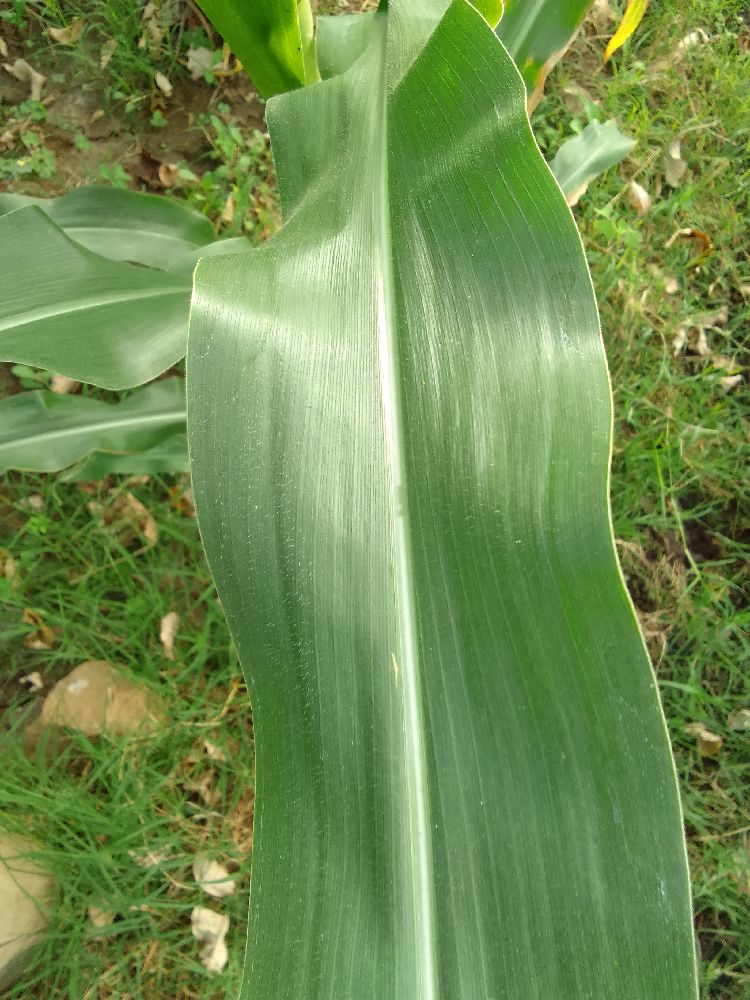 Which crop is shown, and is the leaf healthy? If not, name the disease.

maize, healthy
